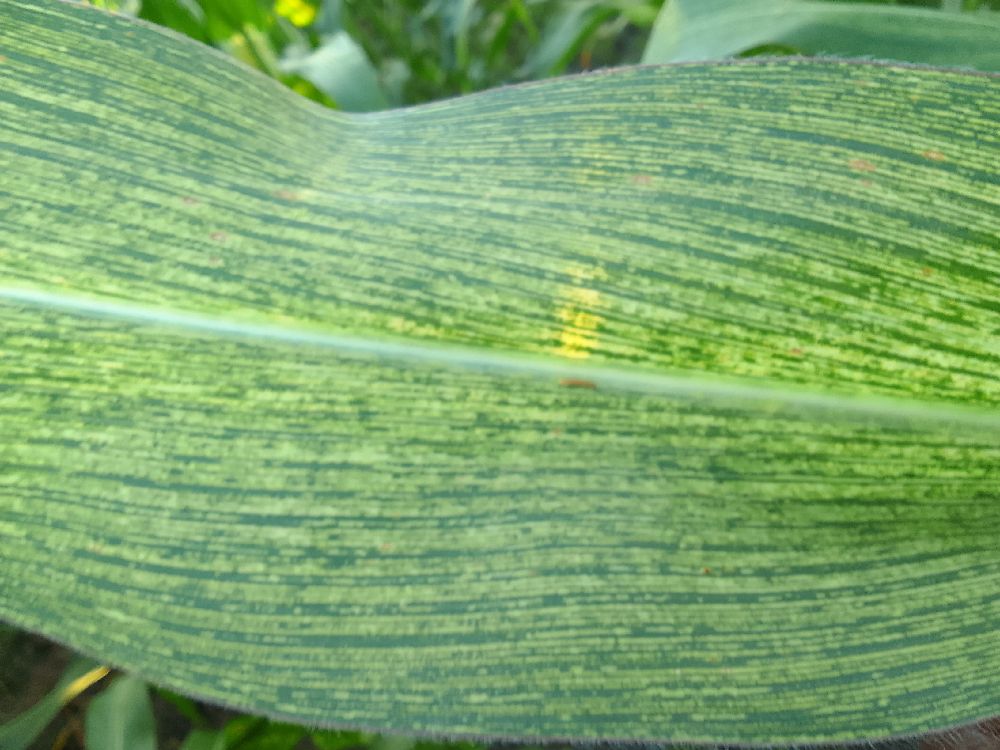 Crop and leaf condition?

maize, maize streak virus
